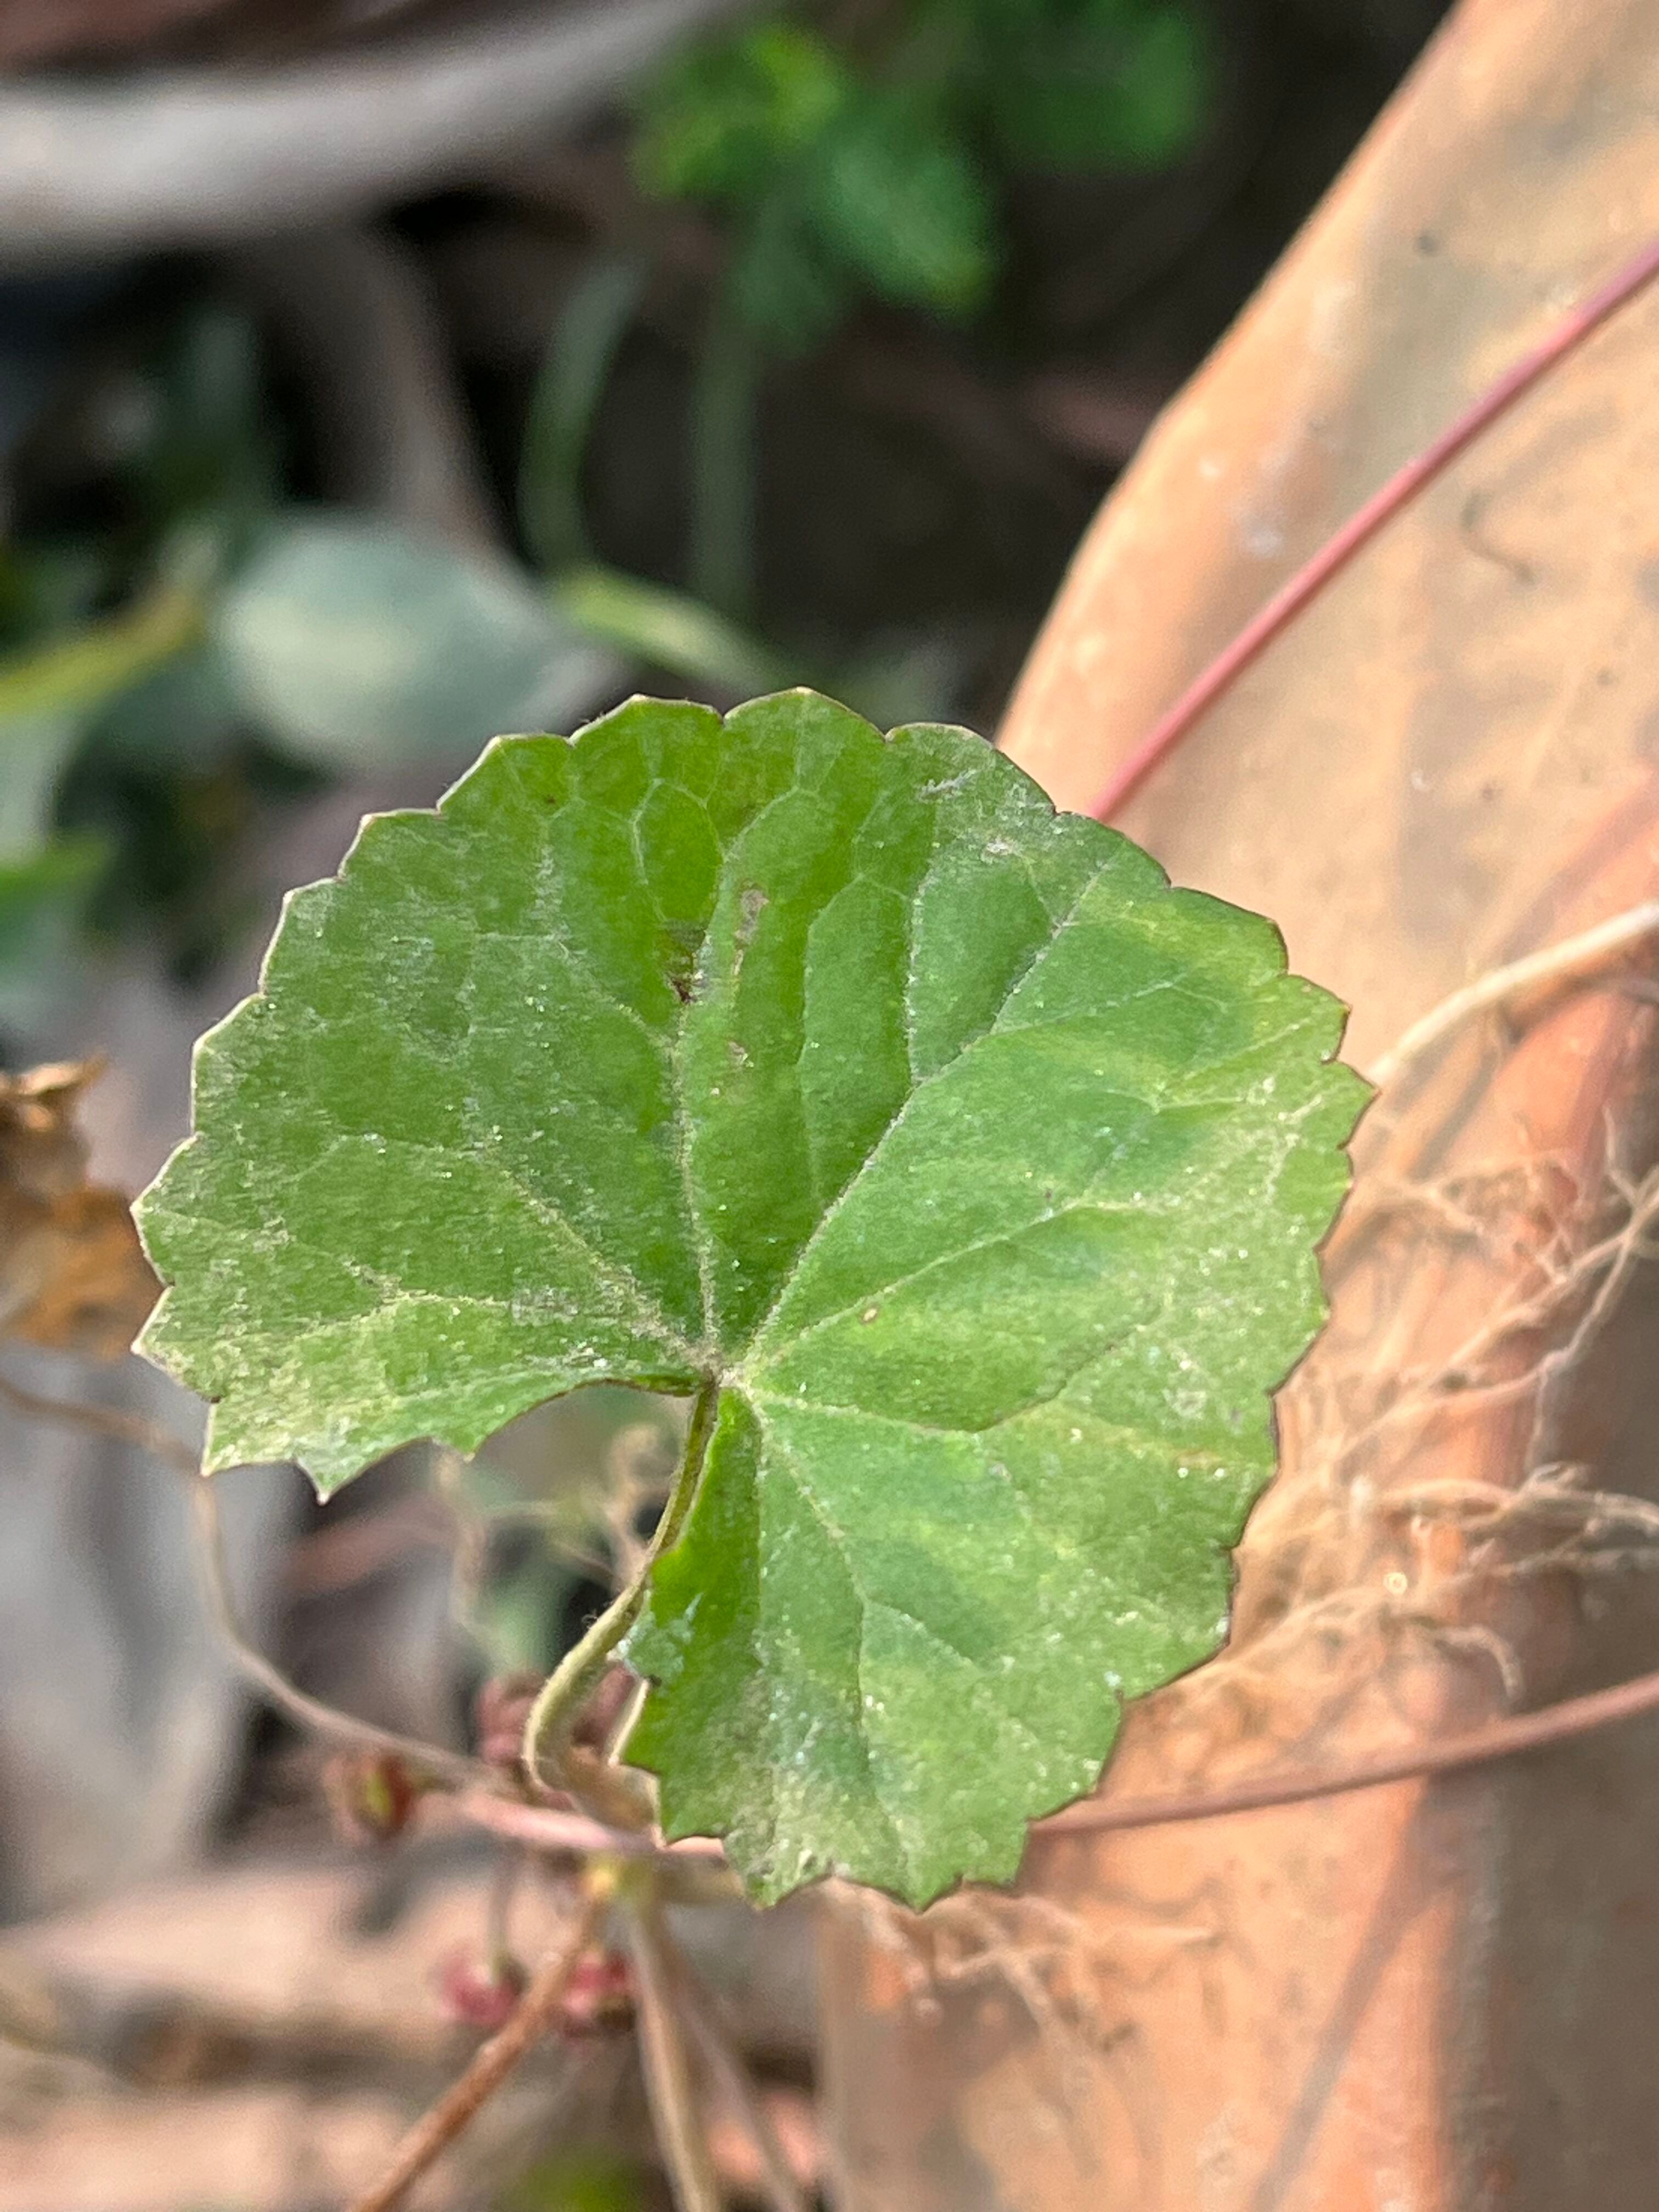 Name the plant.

thankuni
